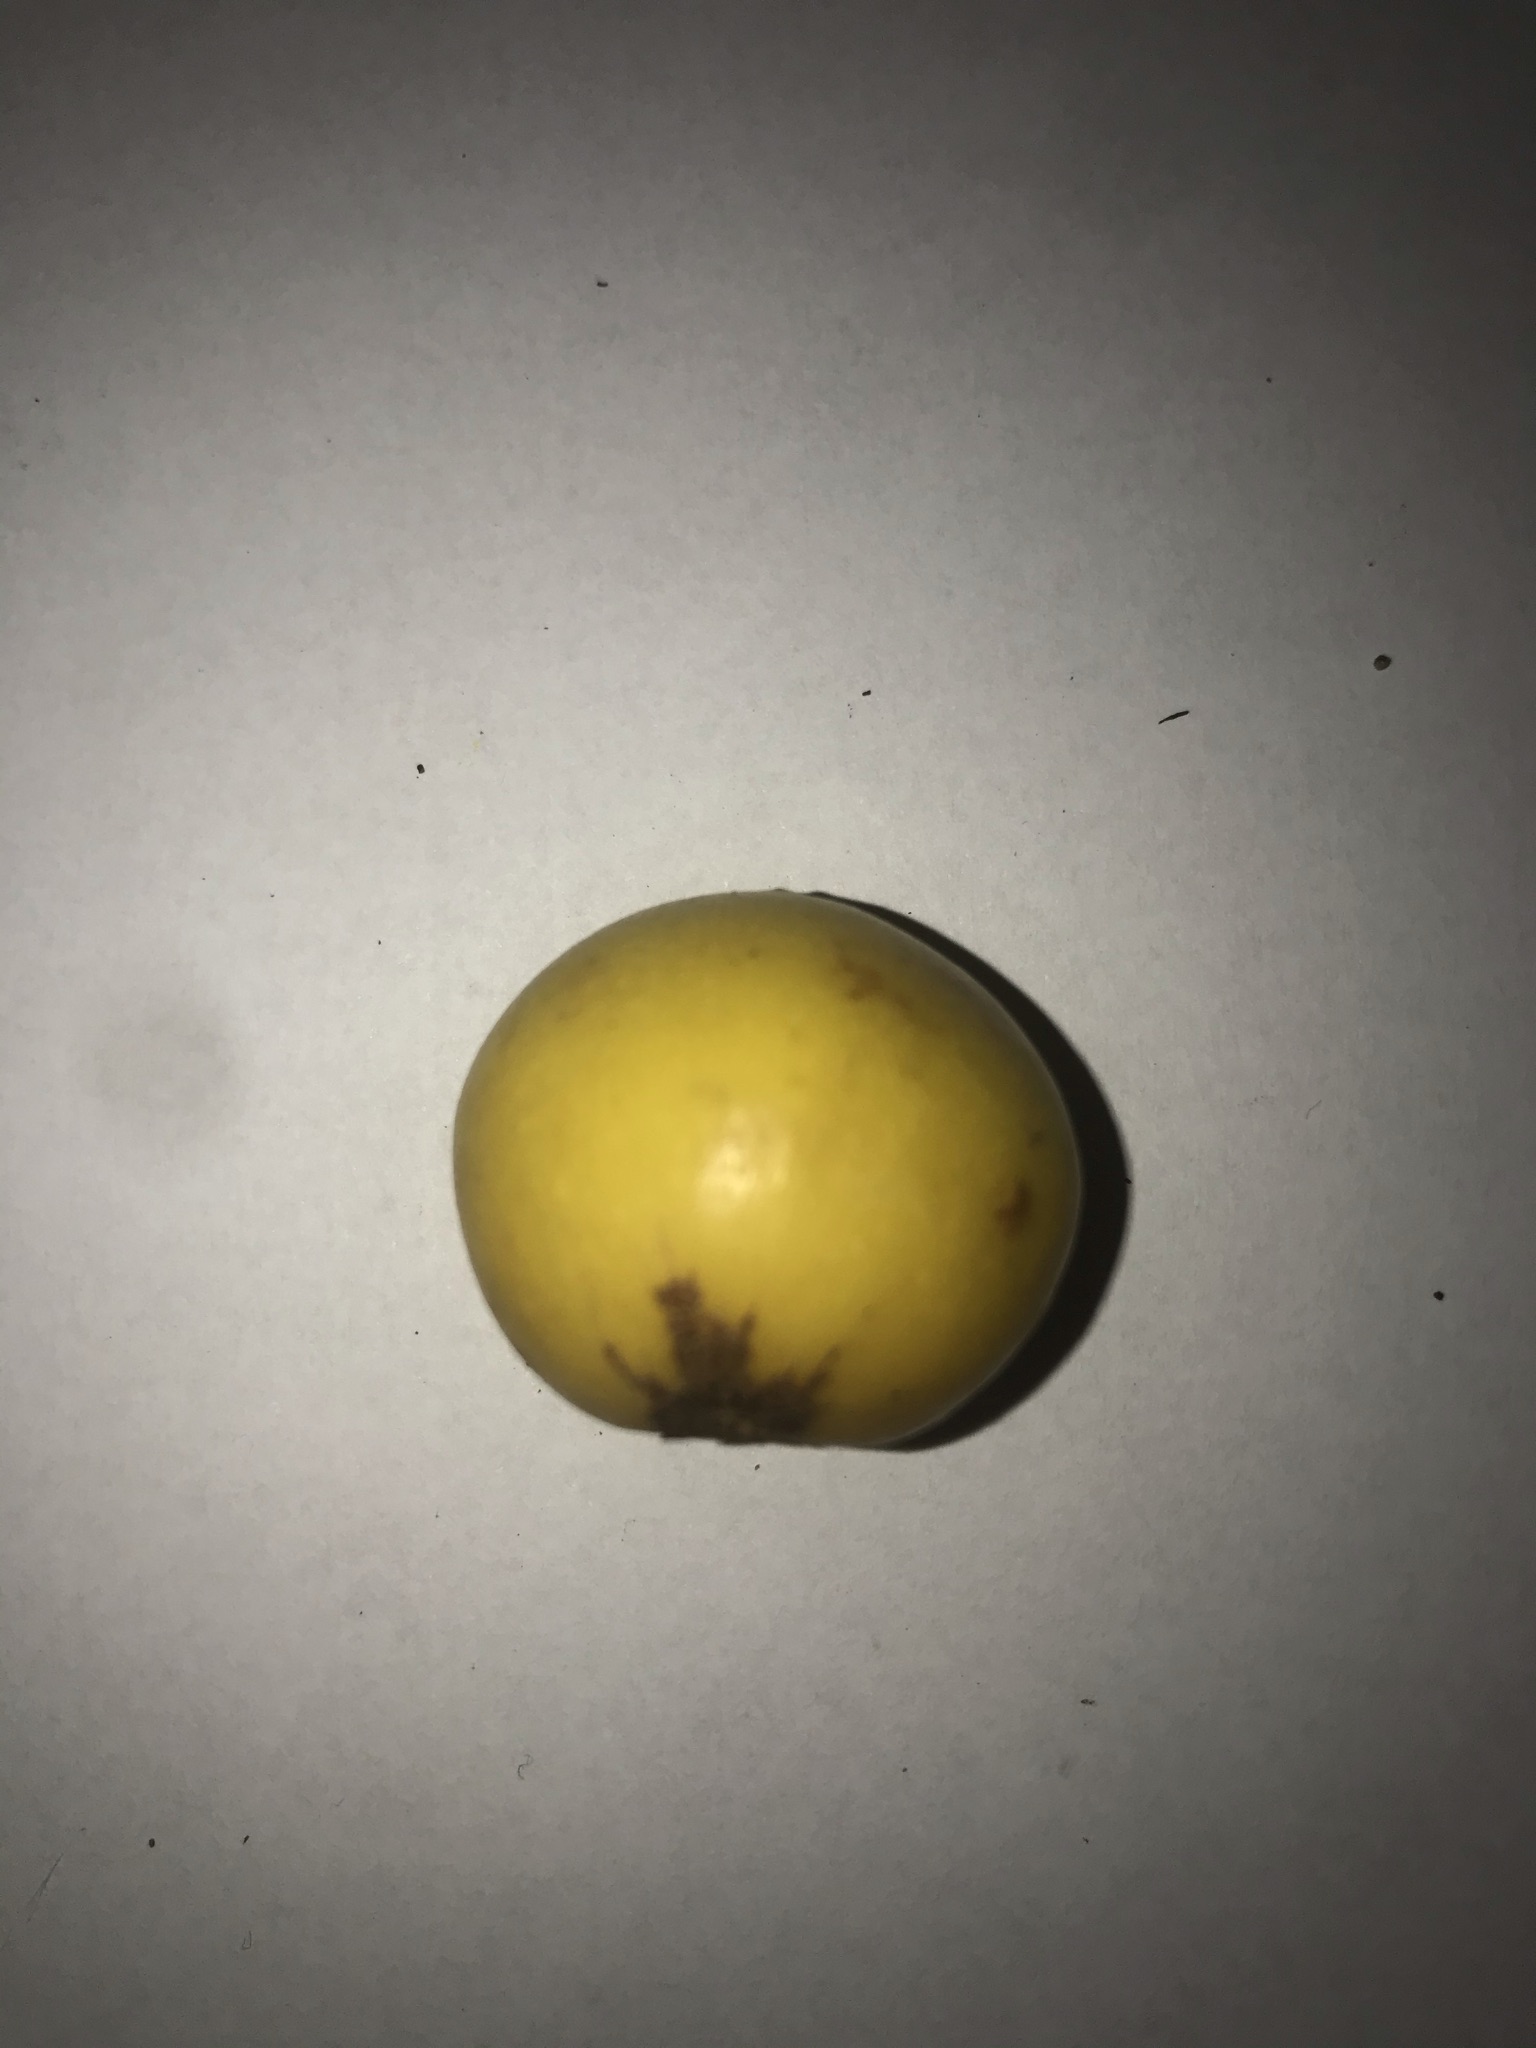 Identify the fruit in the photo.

abiu
